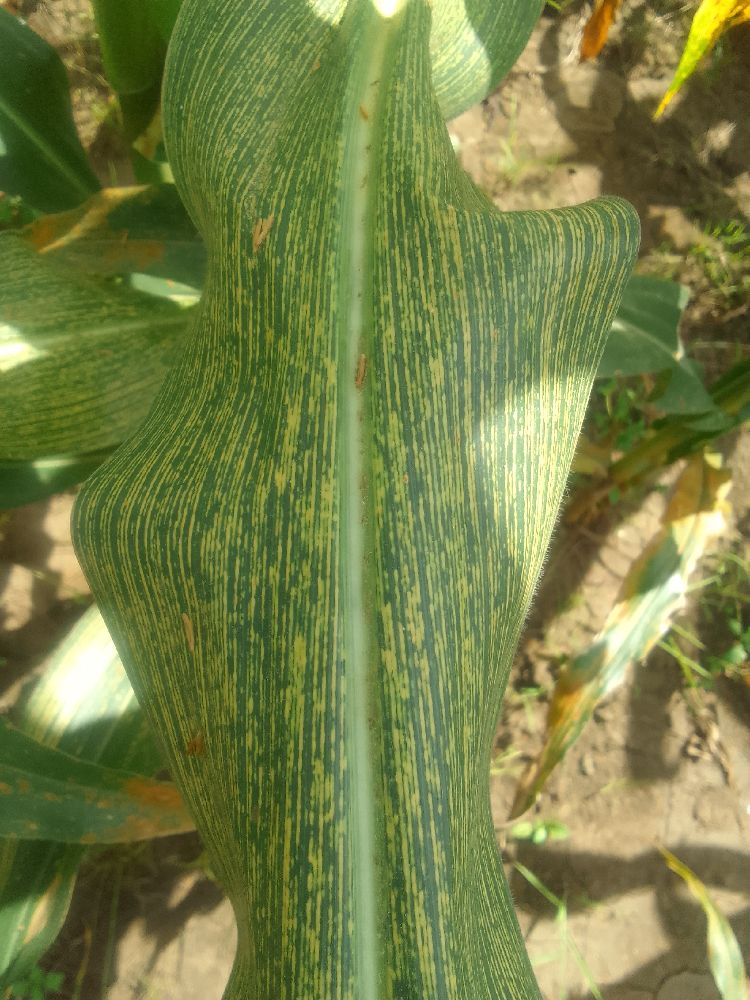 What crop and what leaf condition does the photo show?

maize, maize streak virus
